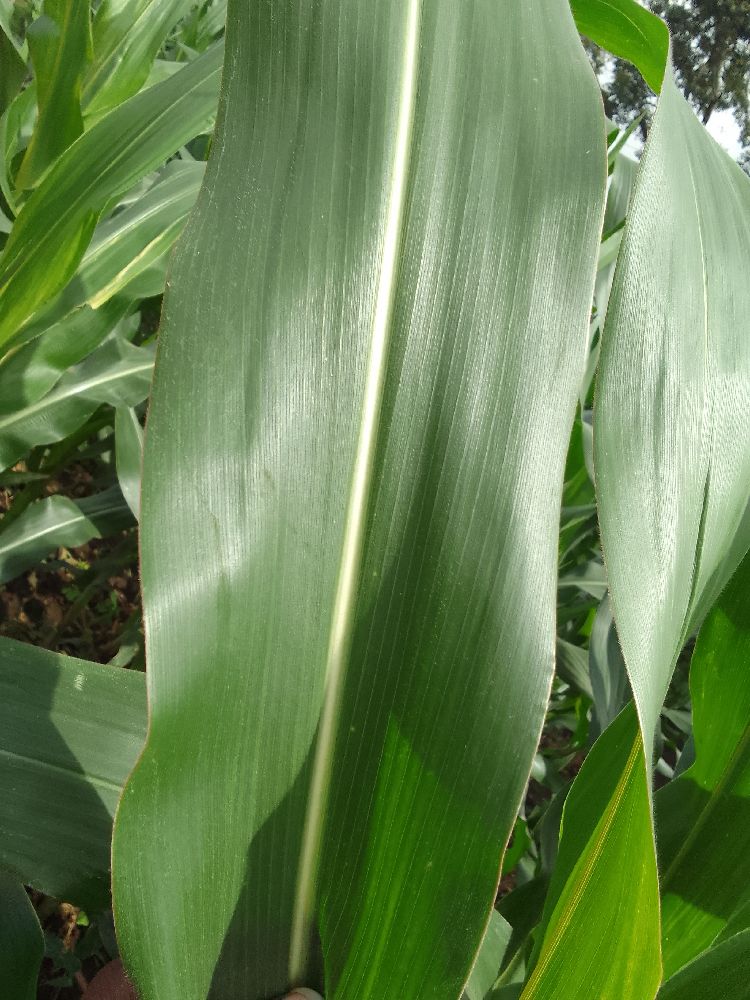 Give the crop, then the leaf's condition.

maize, healthy
